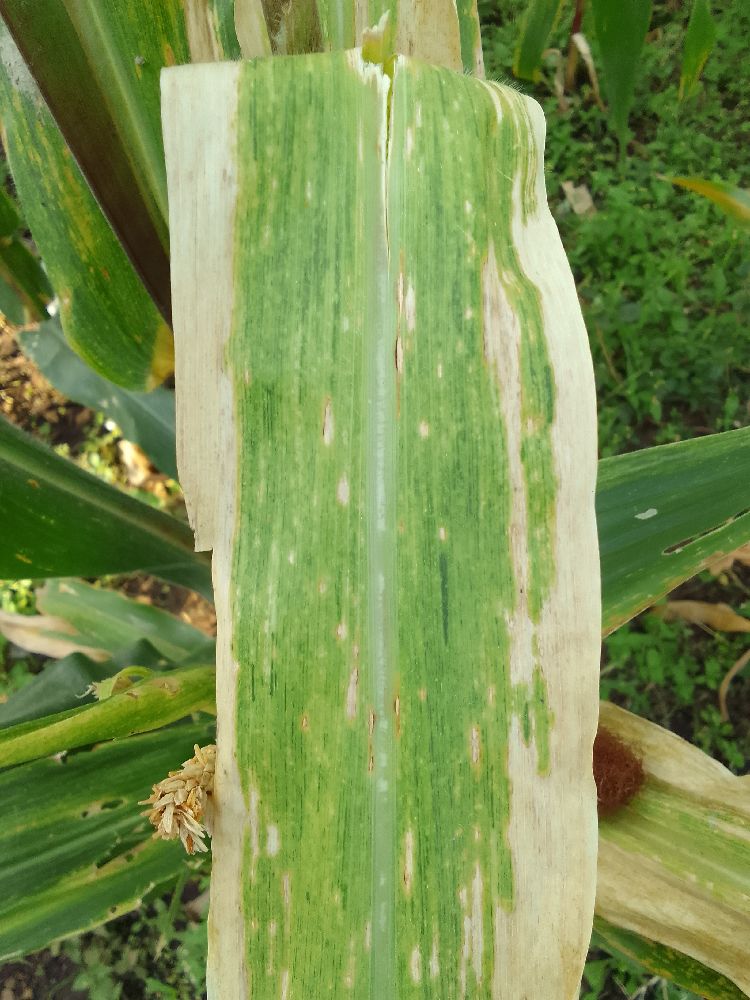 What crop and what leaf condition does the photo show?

maize, maize lethal necrosis
